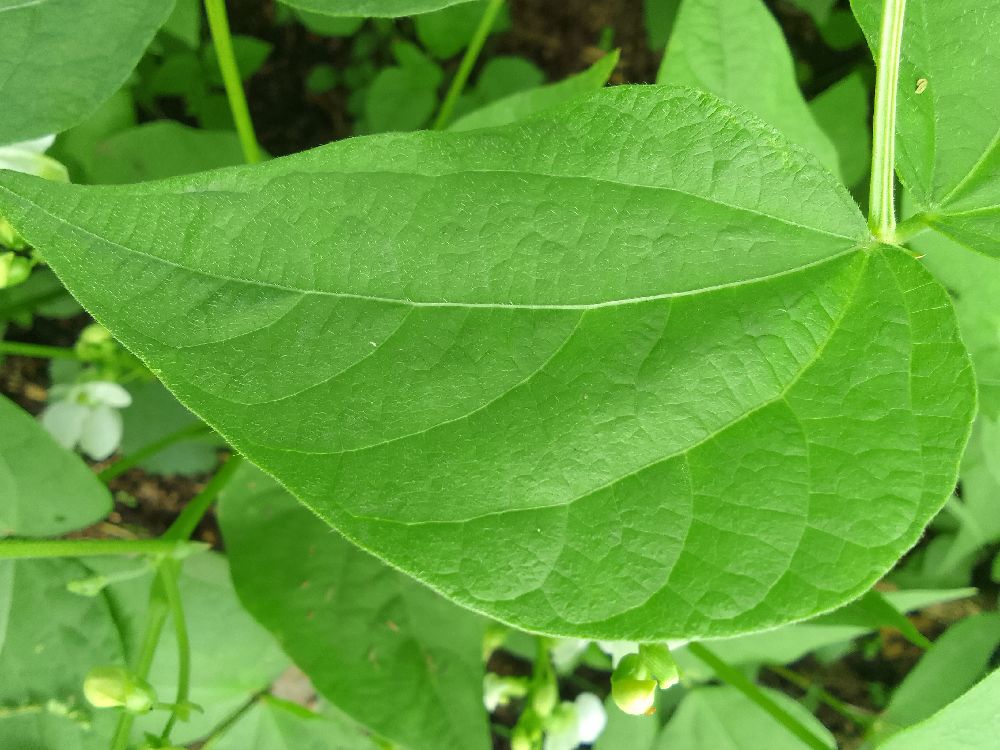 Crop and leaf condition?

common bean, healthy
